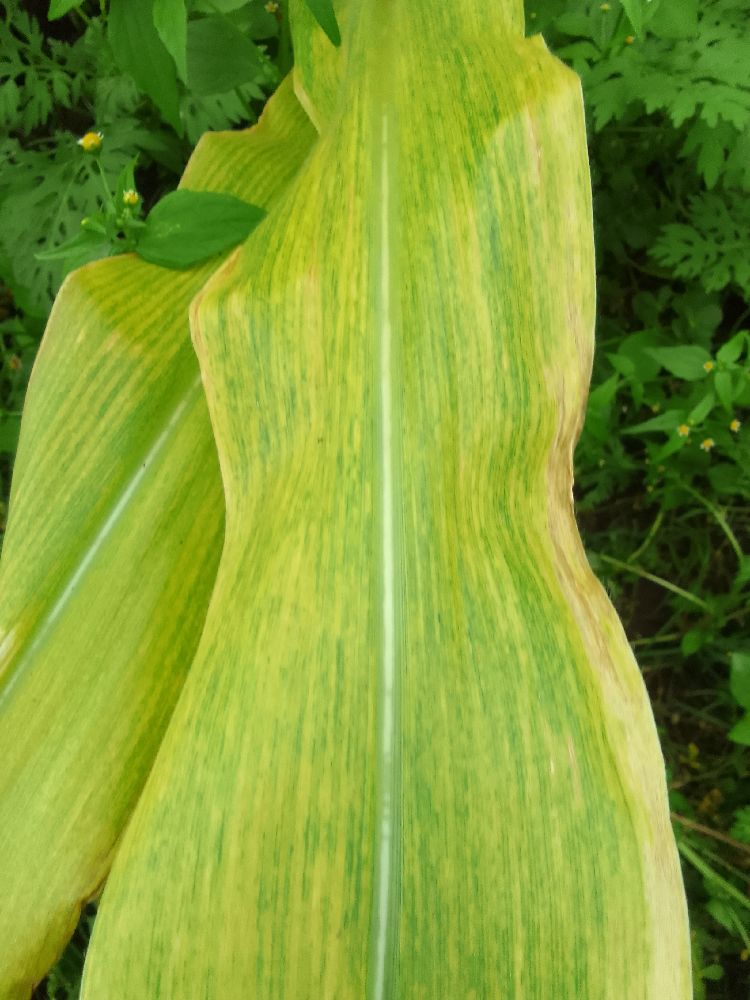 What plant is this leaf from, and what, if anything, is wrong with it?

maize, maize lethal necrosis
